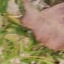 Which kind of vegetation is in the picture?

grass
